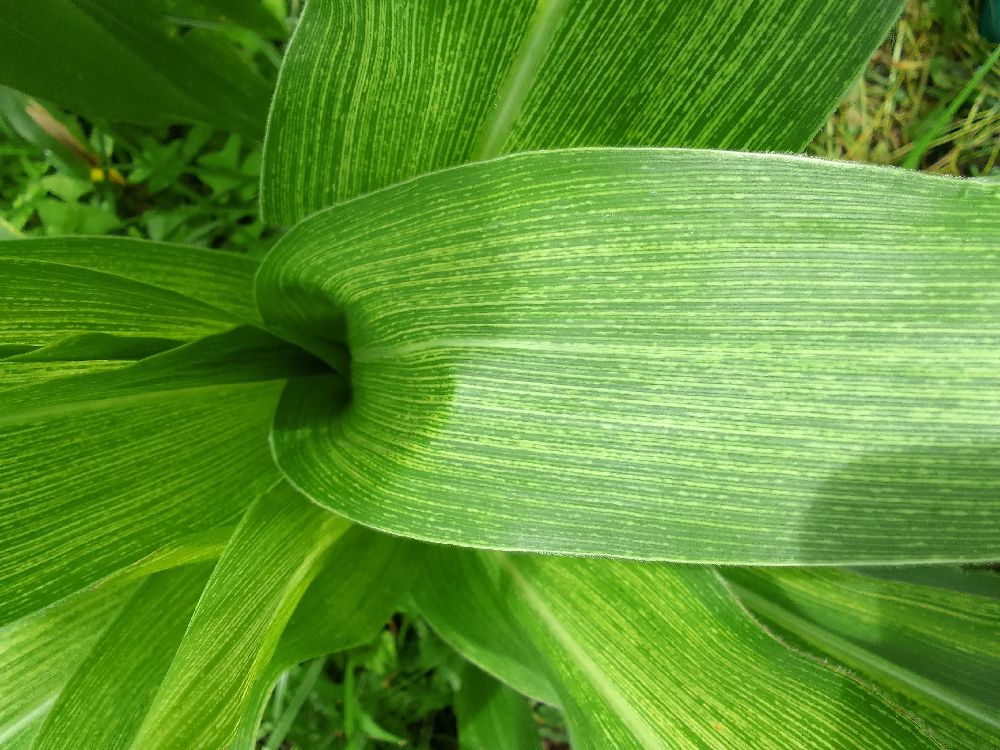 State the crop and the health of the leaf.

maize, maize streak virus
